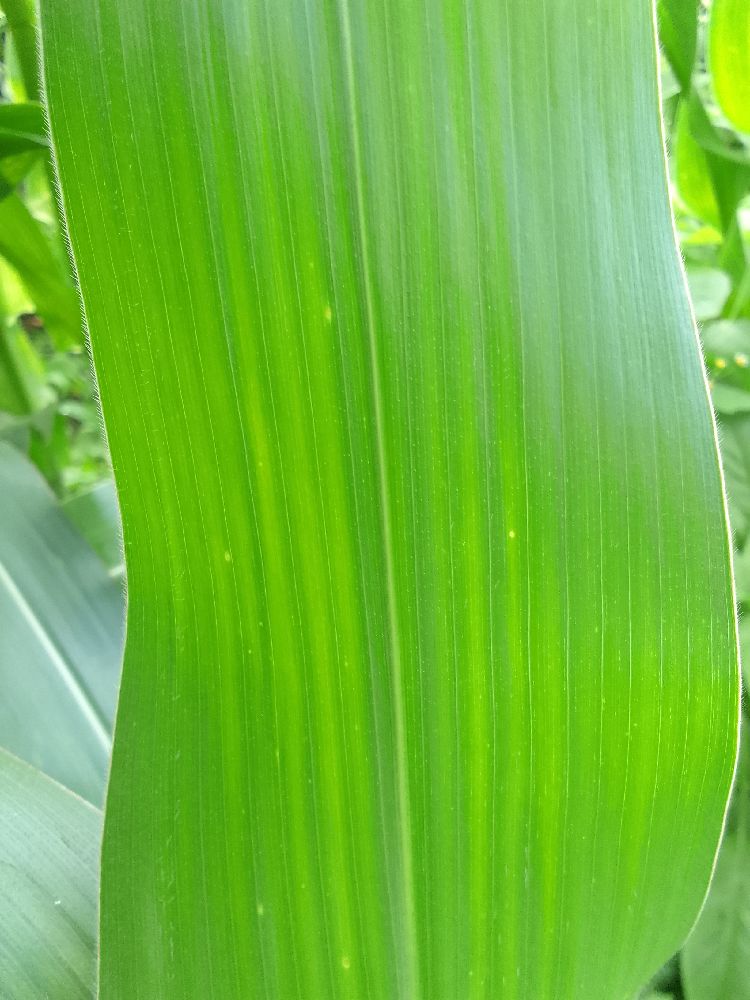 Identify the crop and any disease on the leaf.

maize, healthy
